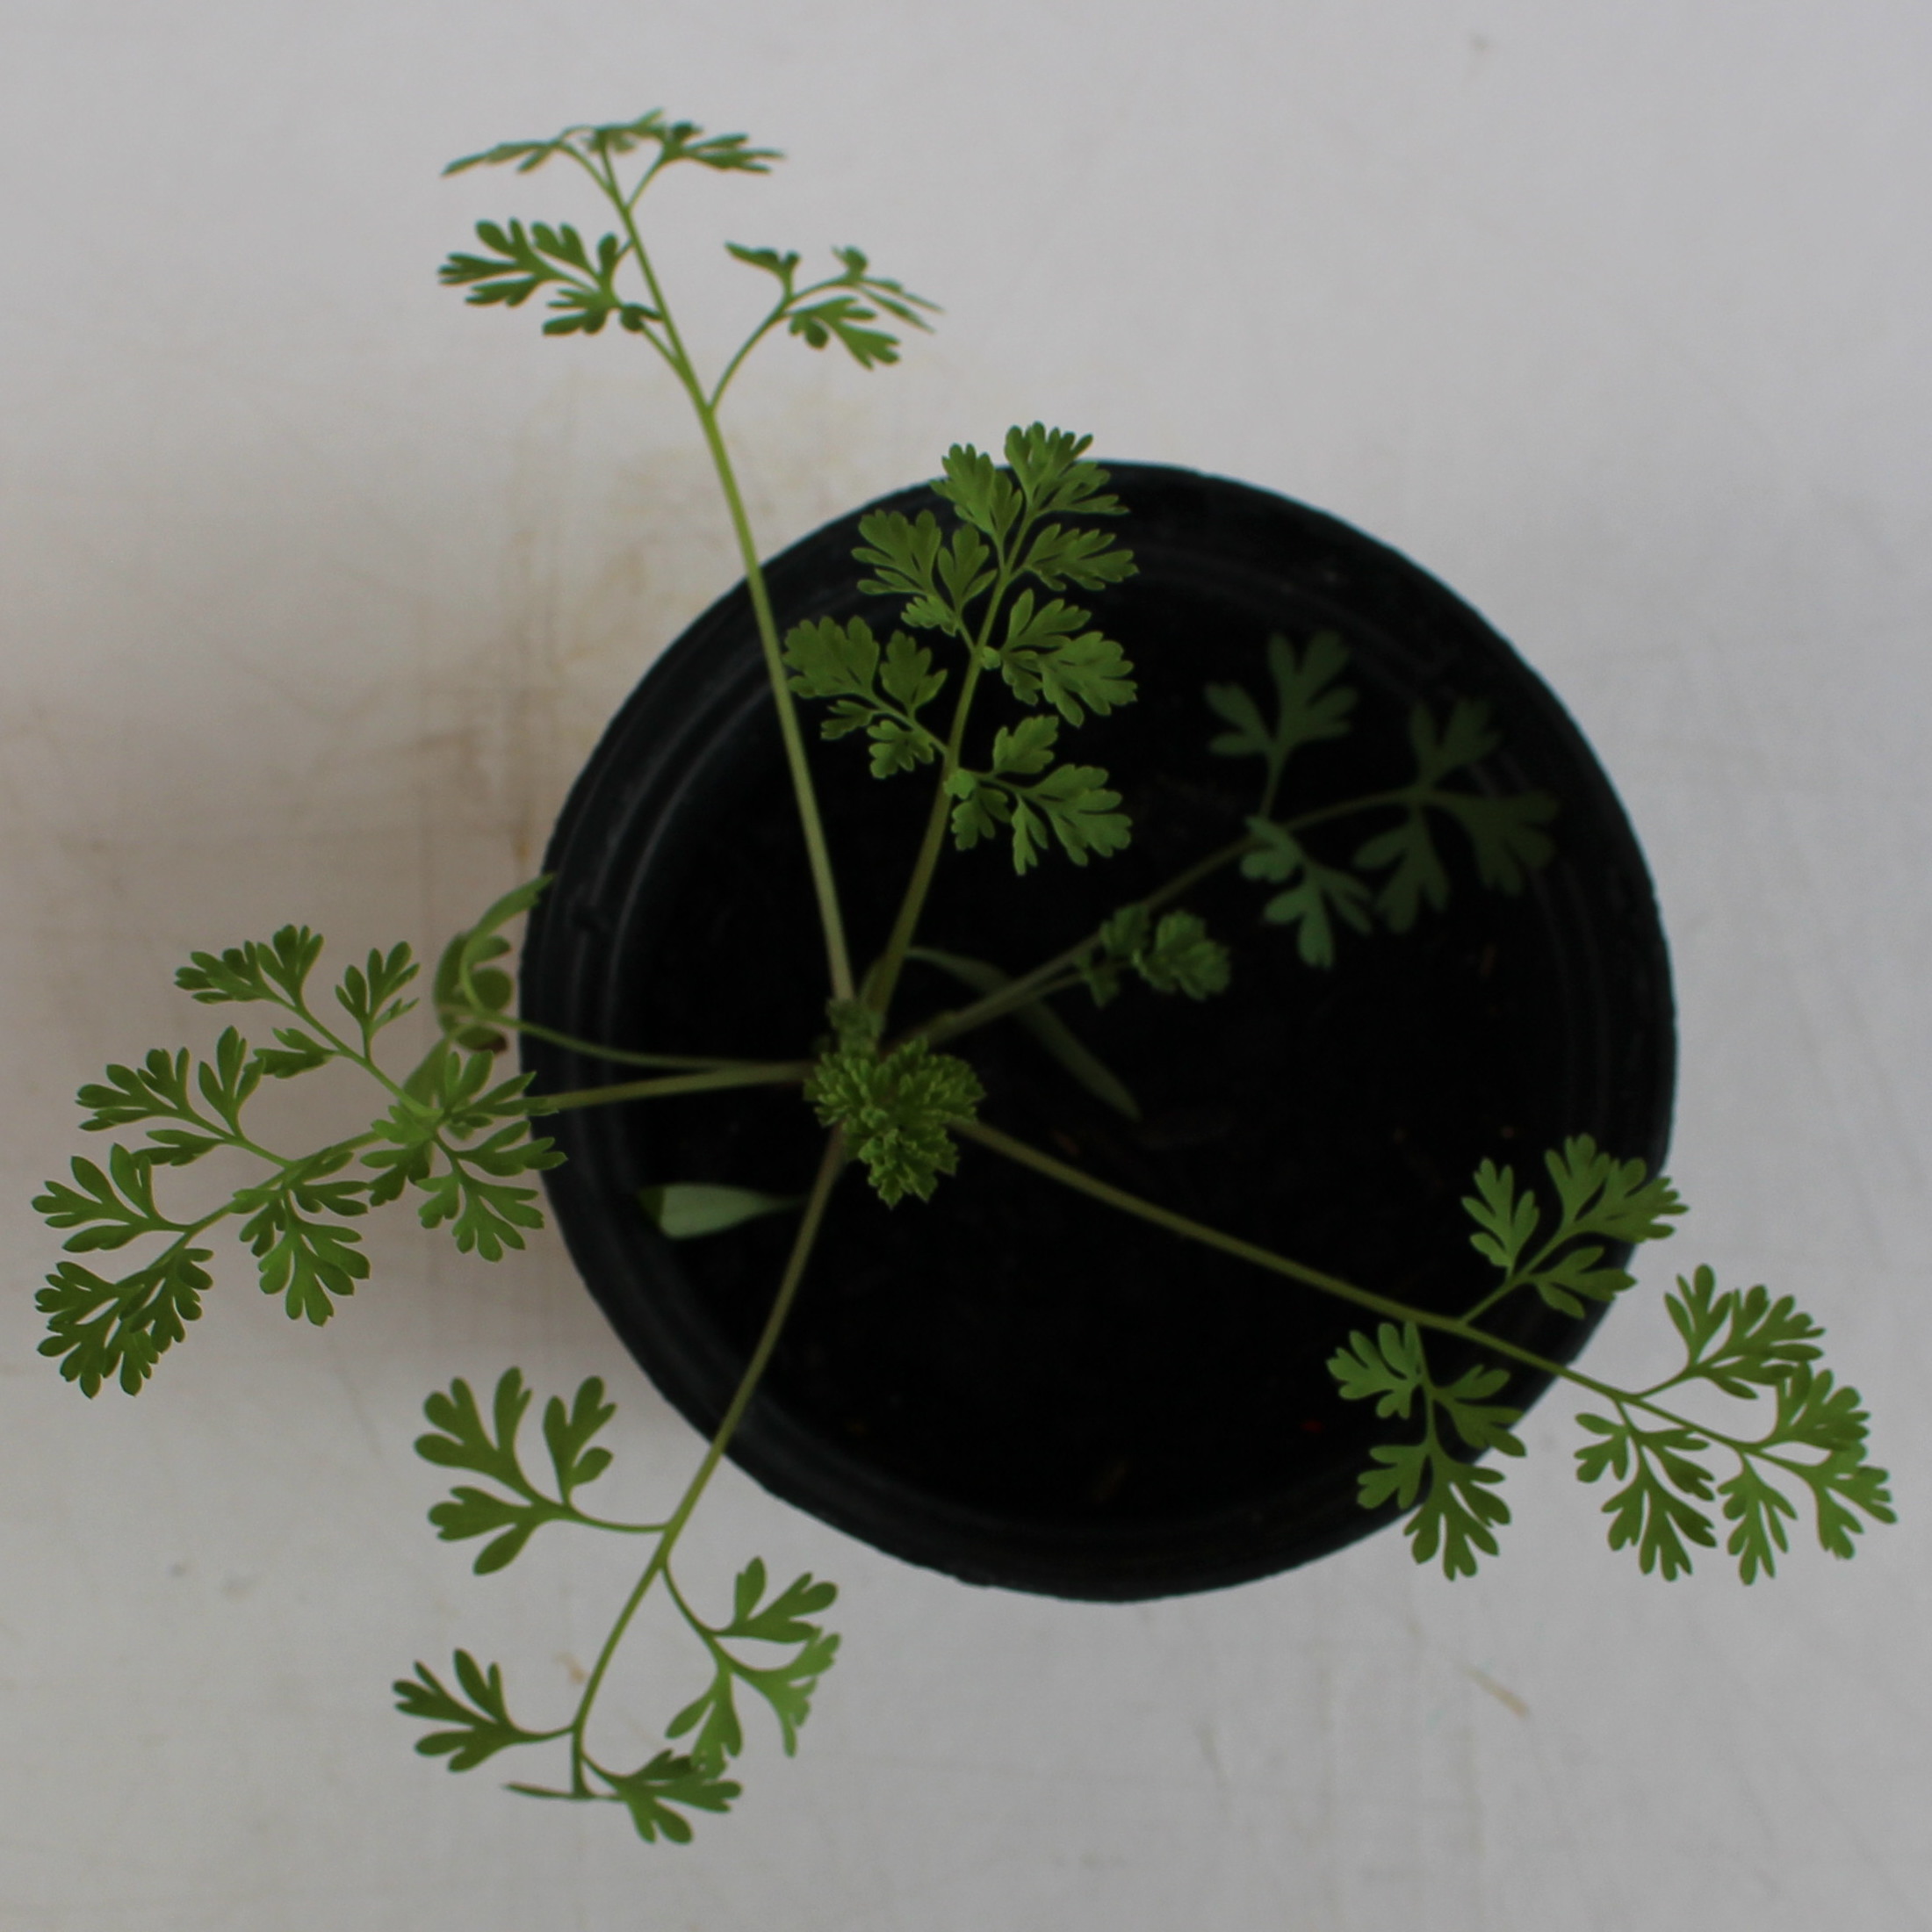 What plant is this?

Fumaria officinalis
